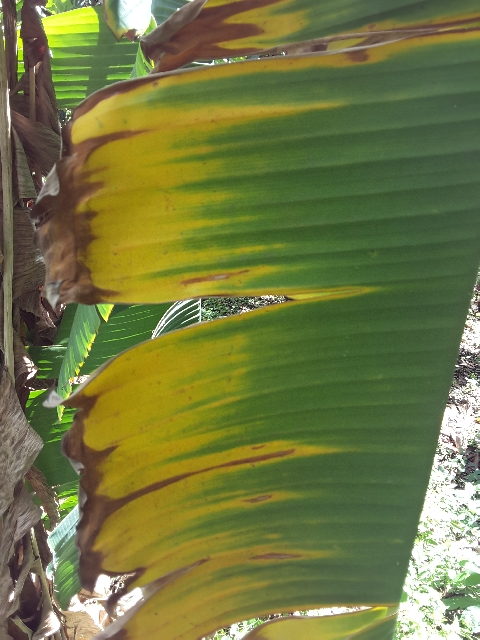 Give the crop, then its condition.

banana, fusarium wilt race 1
